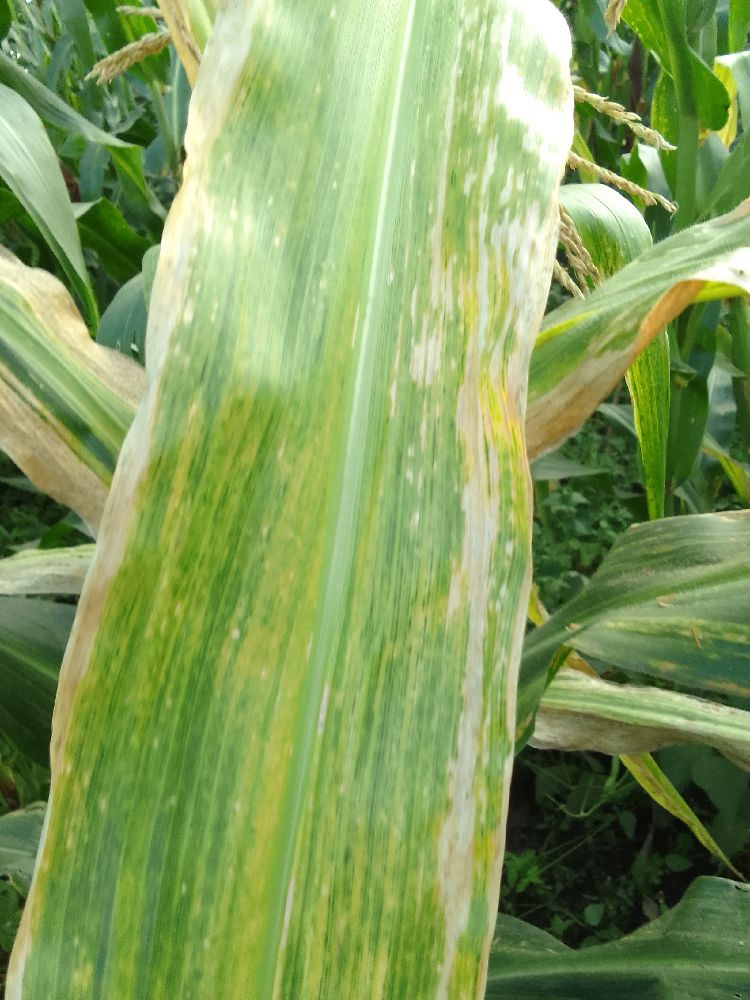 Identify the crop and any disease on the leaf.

maize, maize lethal necrosis
